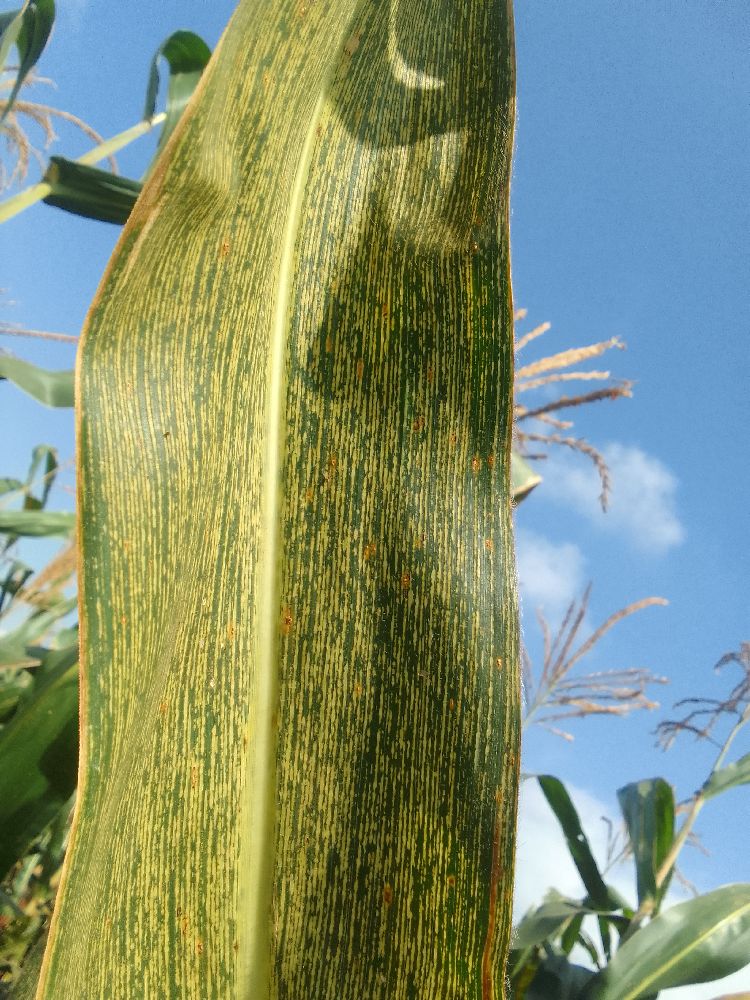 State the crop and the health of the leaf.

maize, maize streak virus
